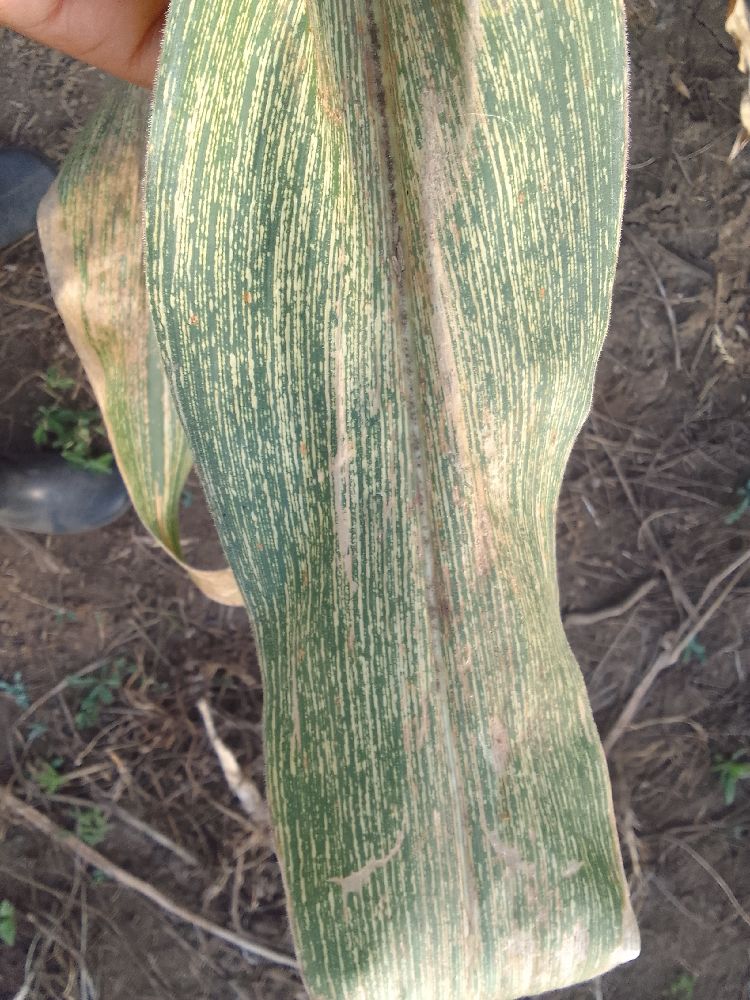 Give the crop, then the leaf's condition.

maize, maize streak virus
